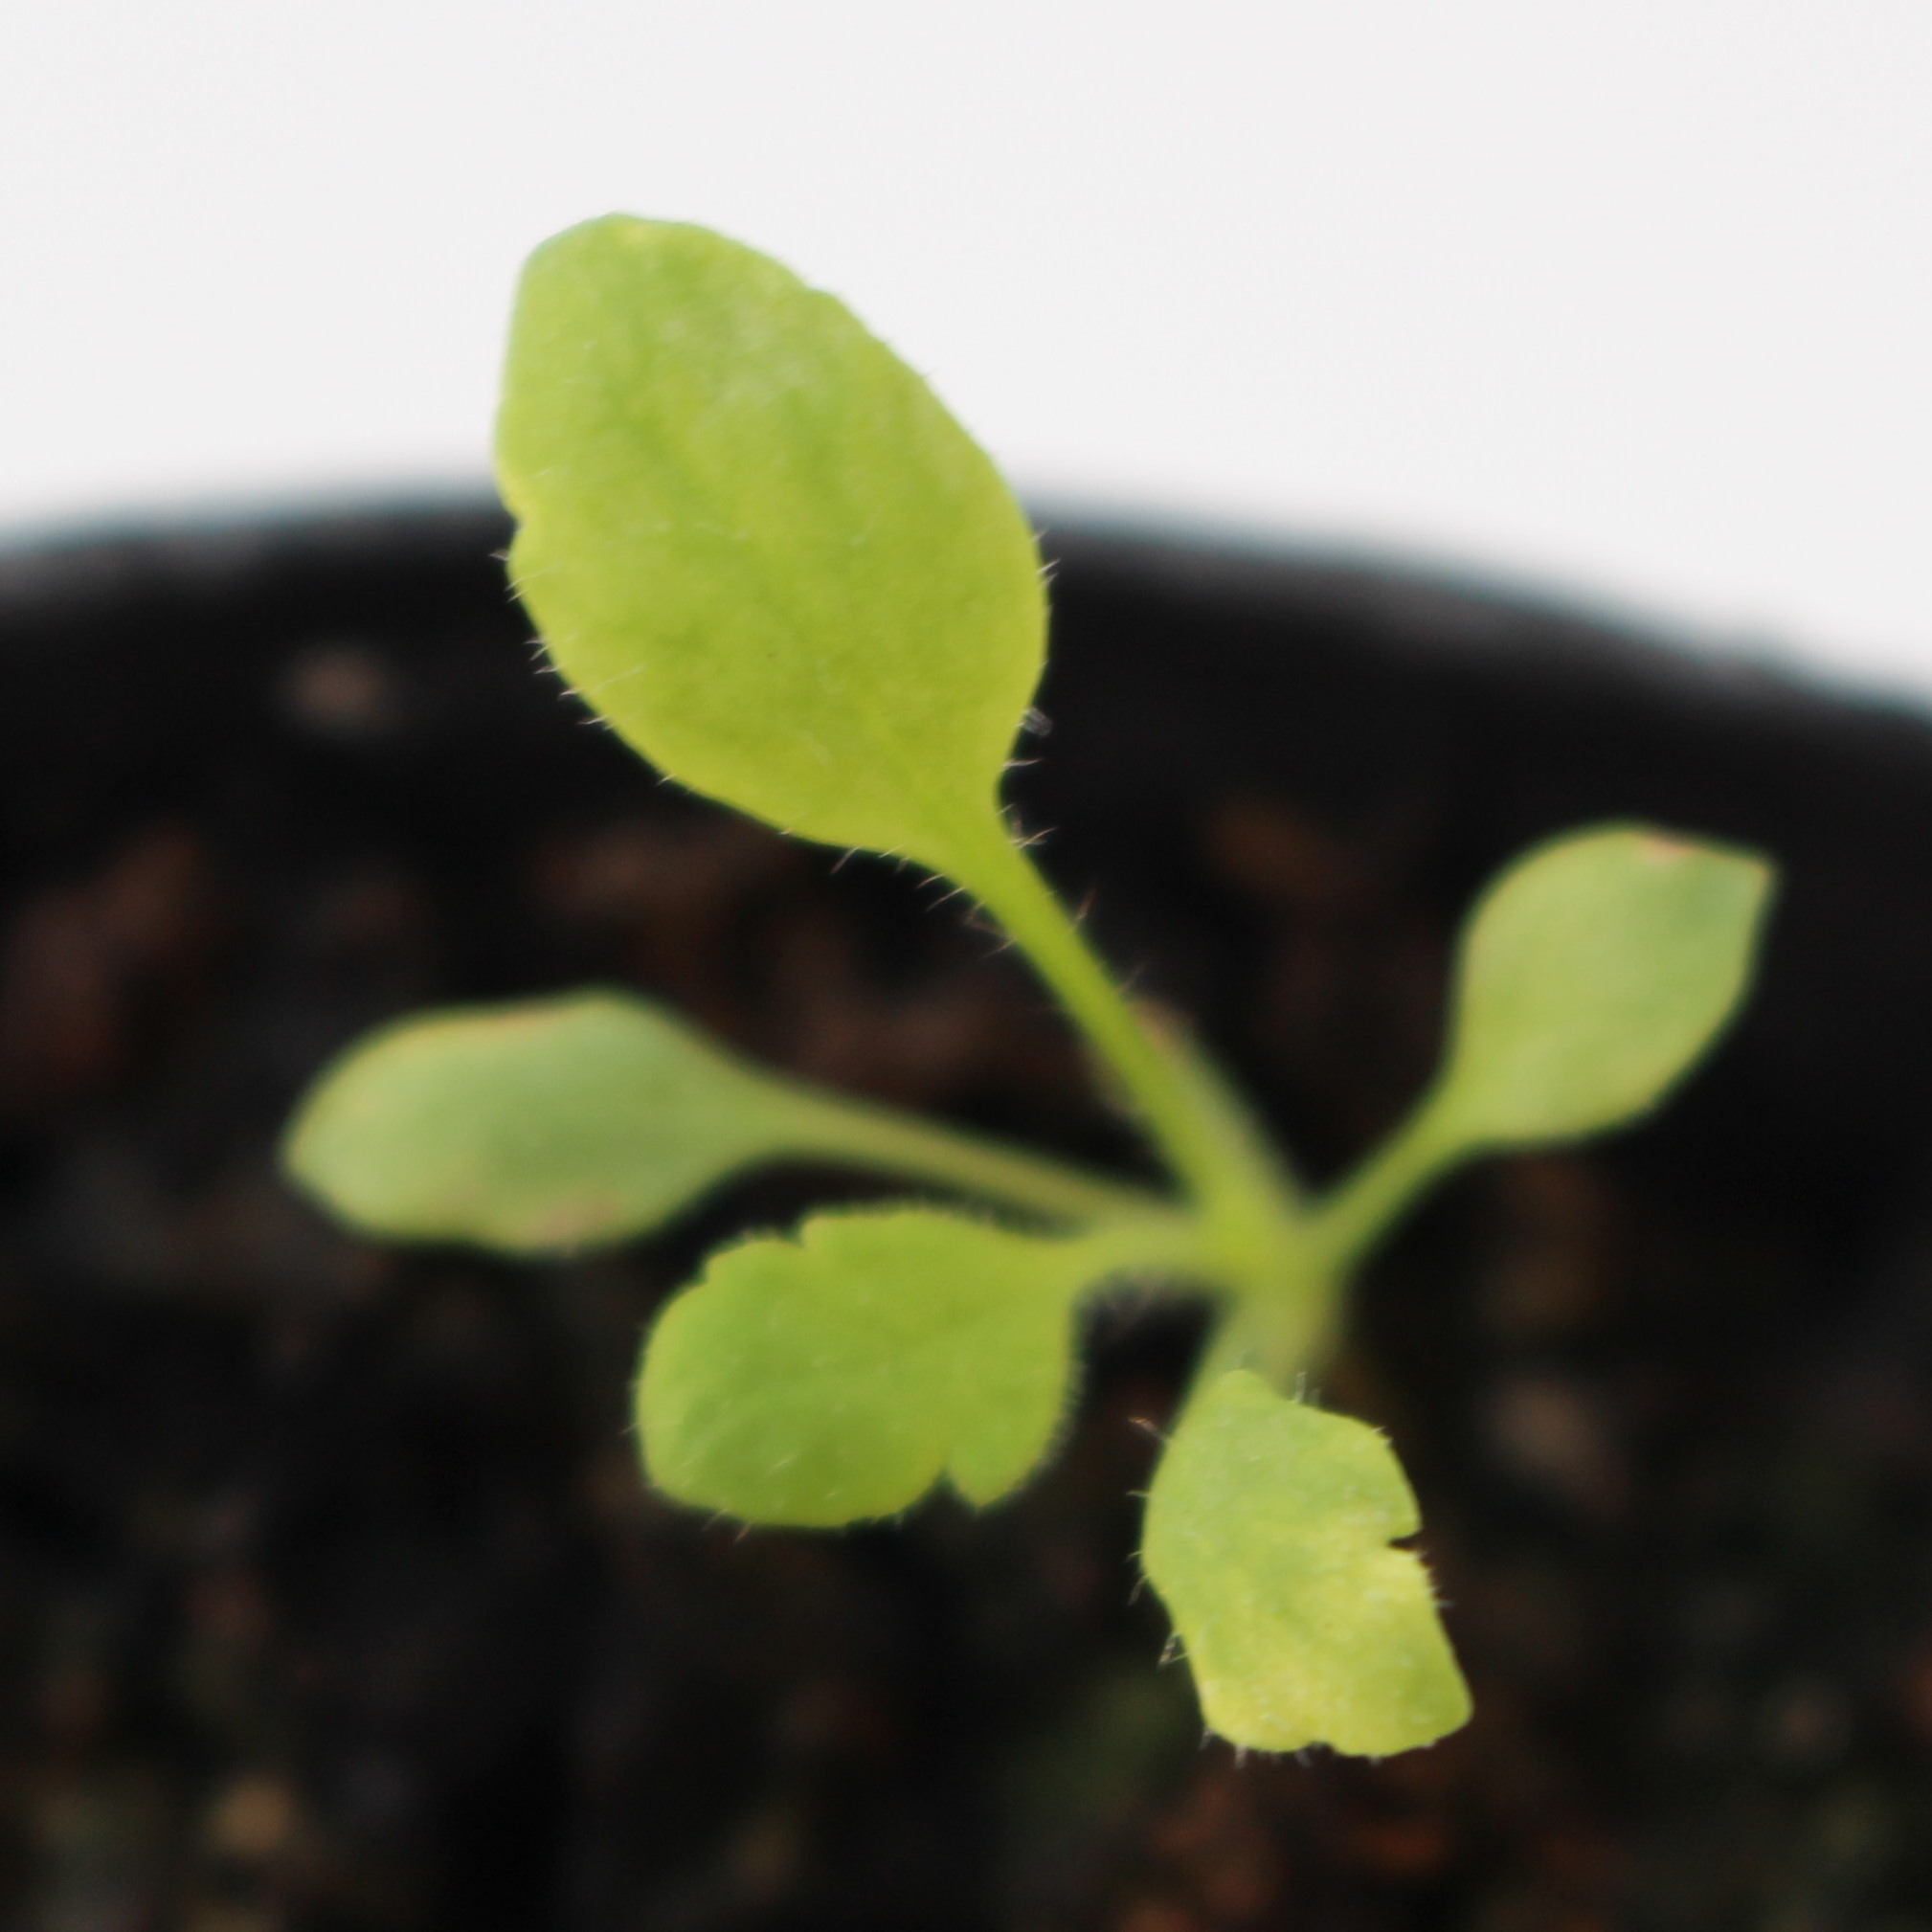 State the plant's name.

Papaver rhoeas
